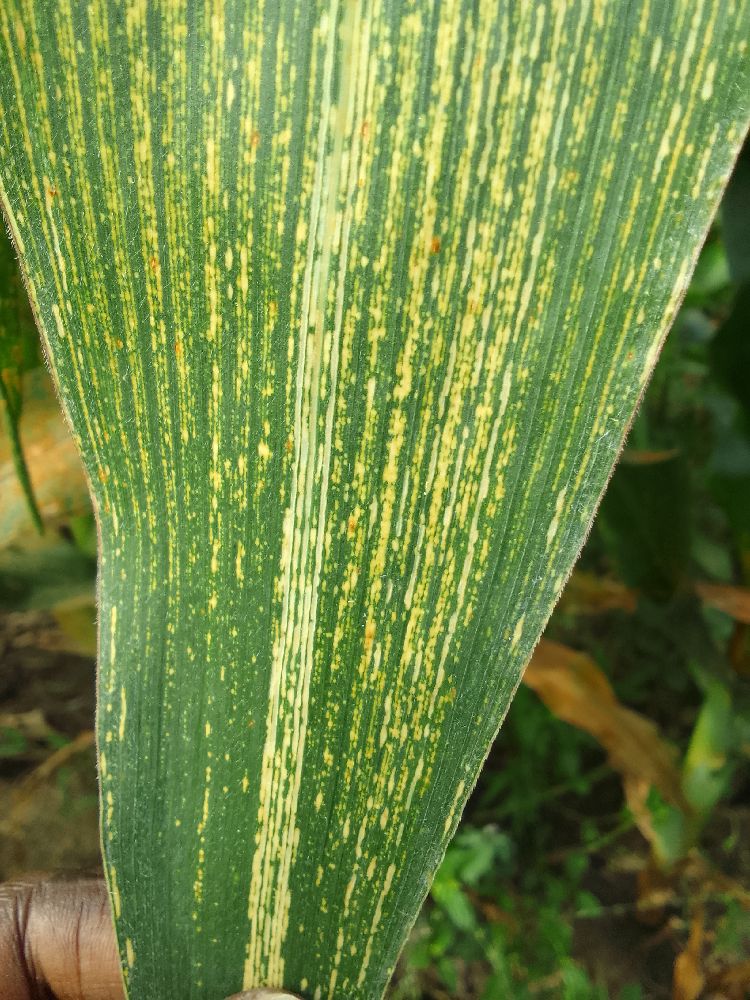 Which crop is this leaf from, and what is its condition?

maize, maize streak virus
